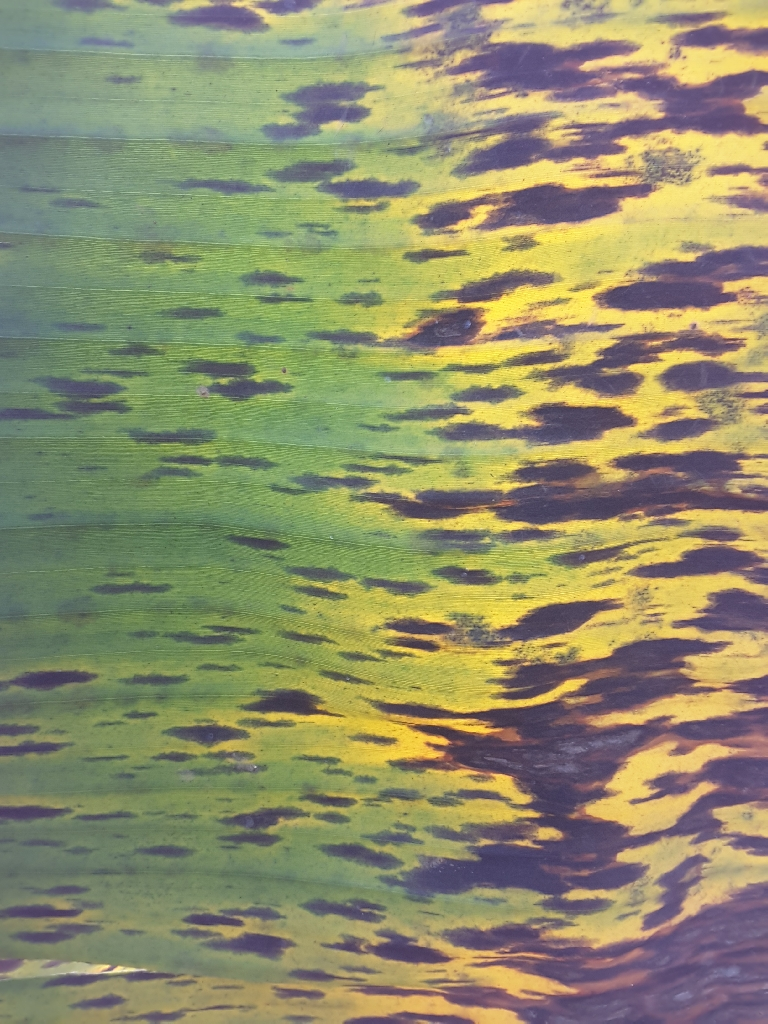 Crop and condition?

banana, black sigatoka
